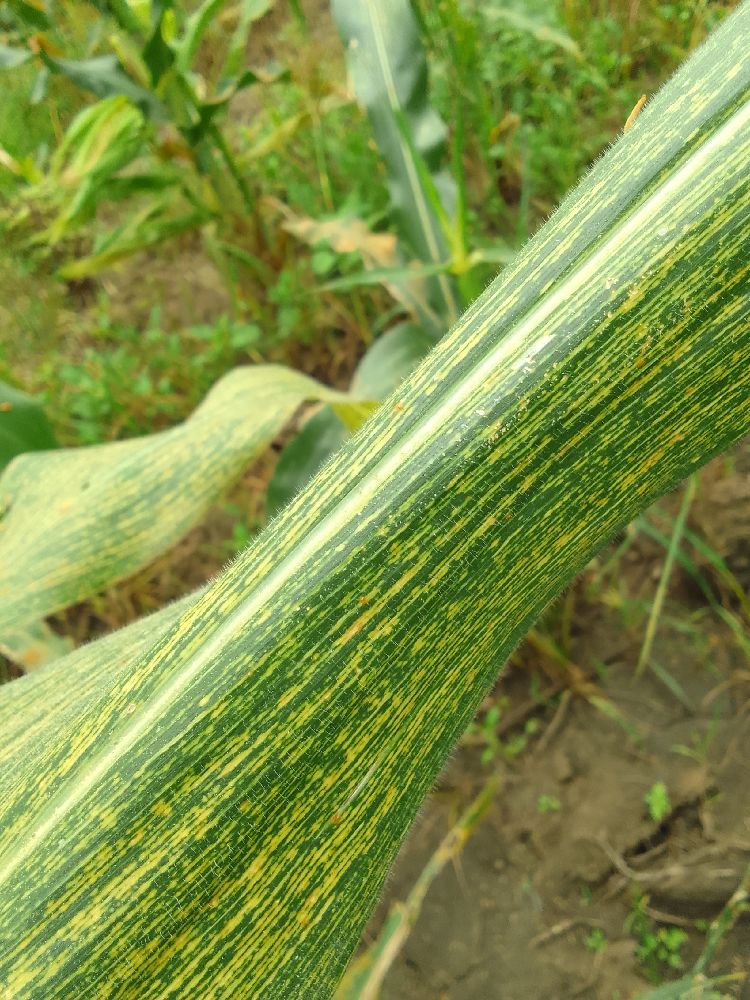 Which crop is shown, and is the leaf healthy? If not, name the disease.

maize, maize streak virus
